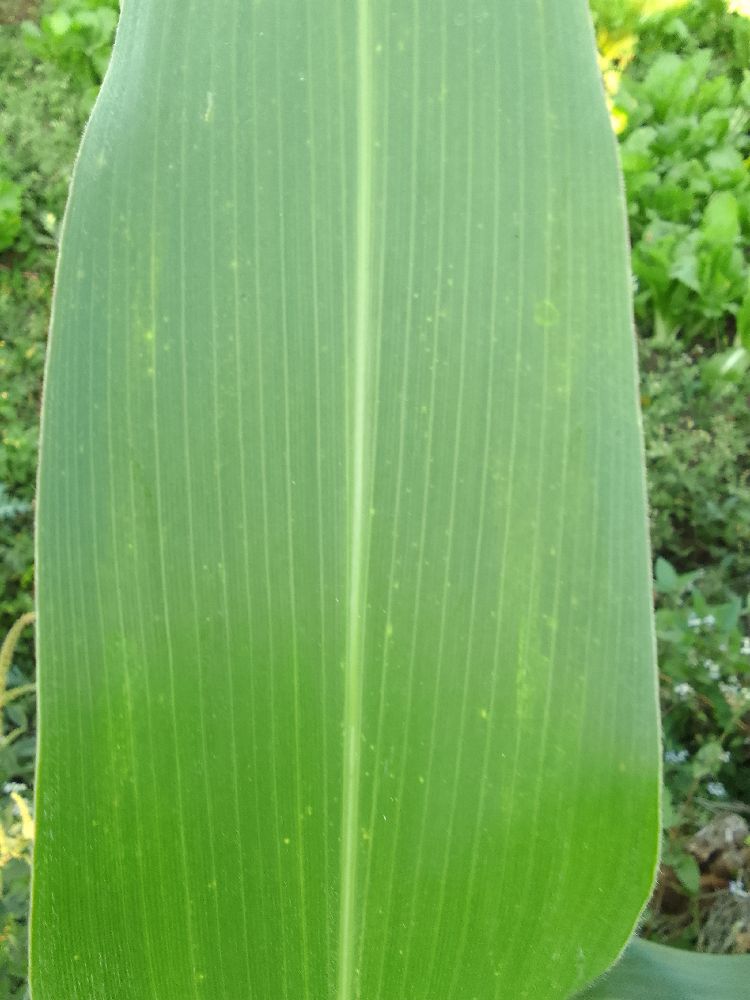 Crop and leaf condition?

maize, healthy
